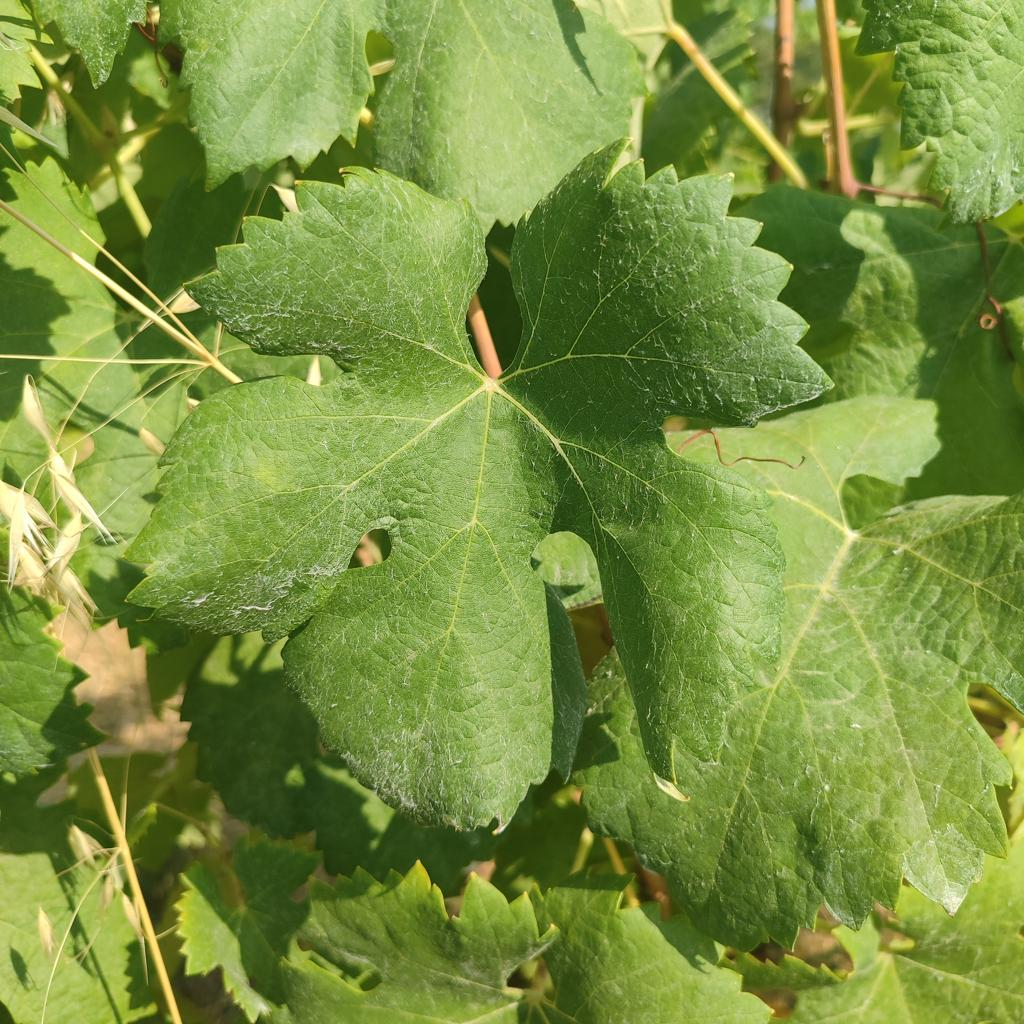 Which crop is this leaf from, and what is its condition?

grapevine, healthy
